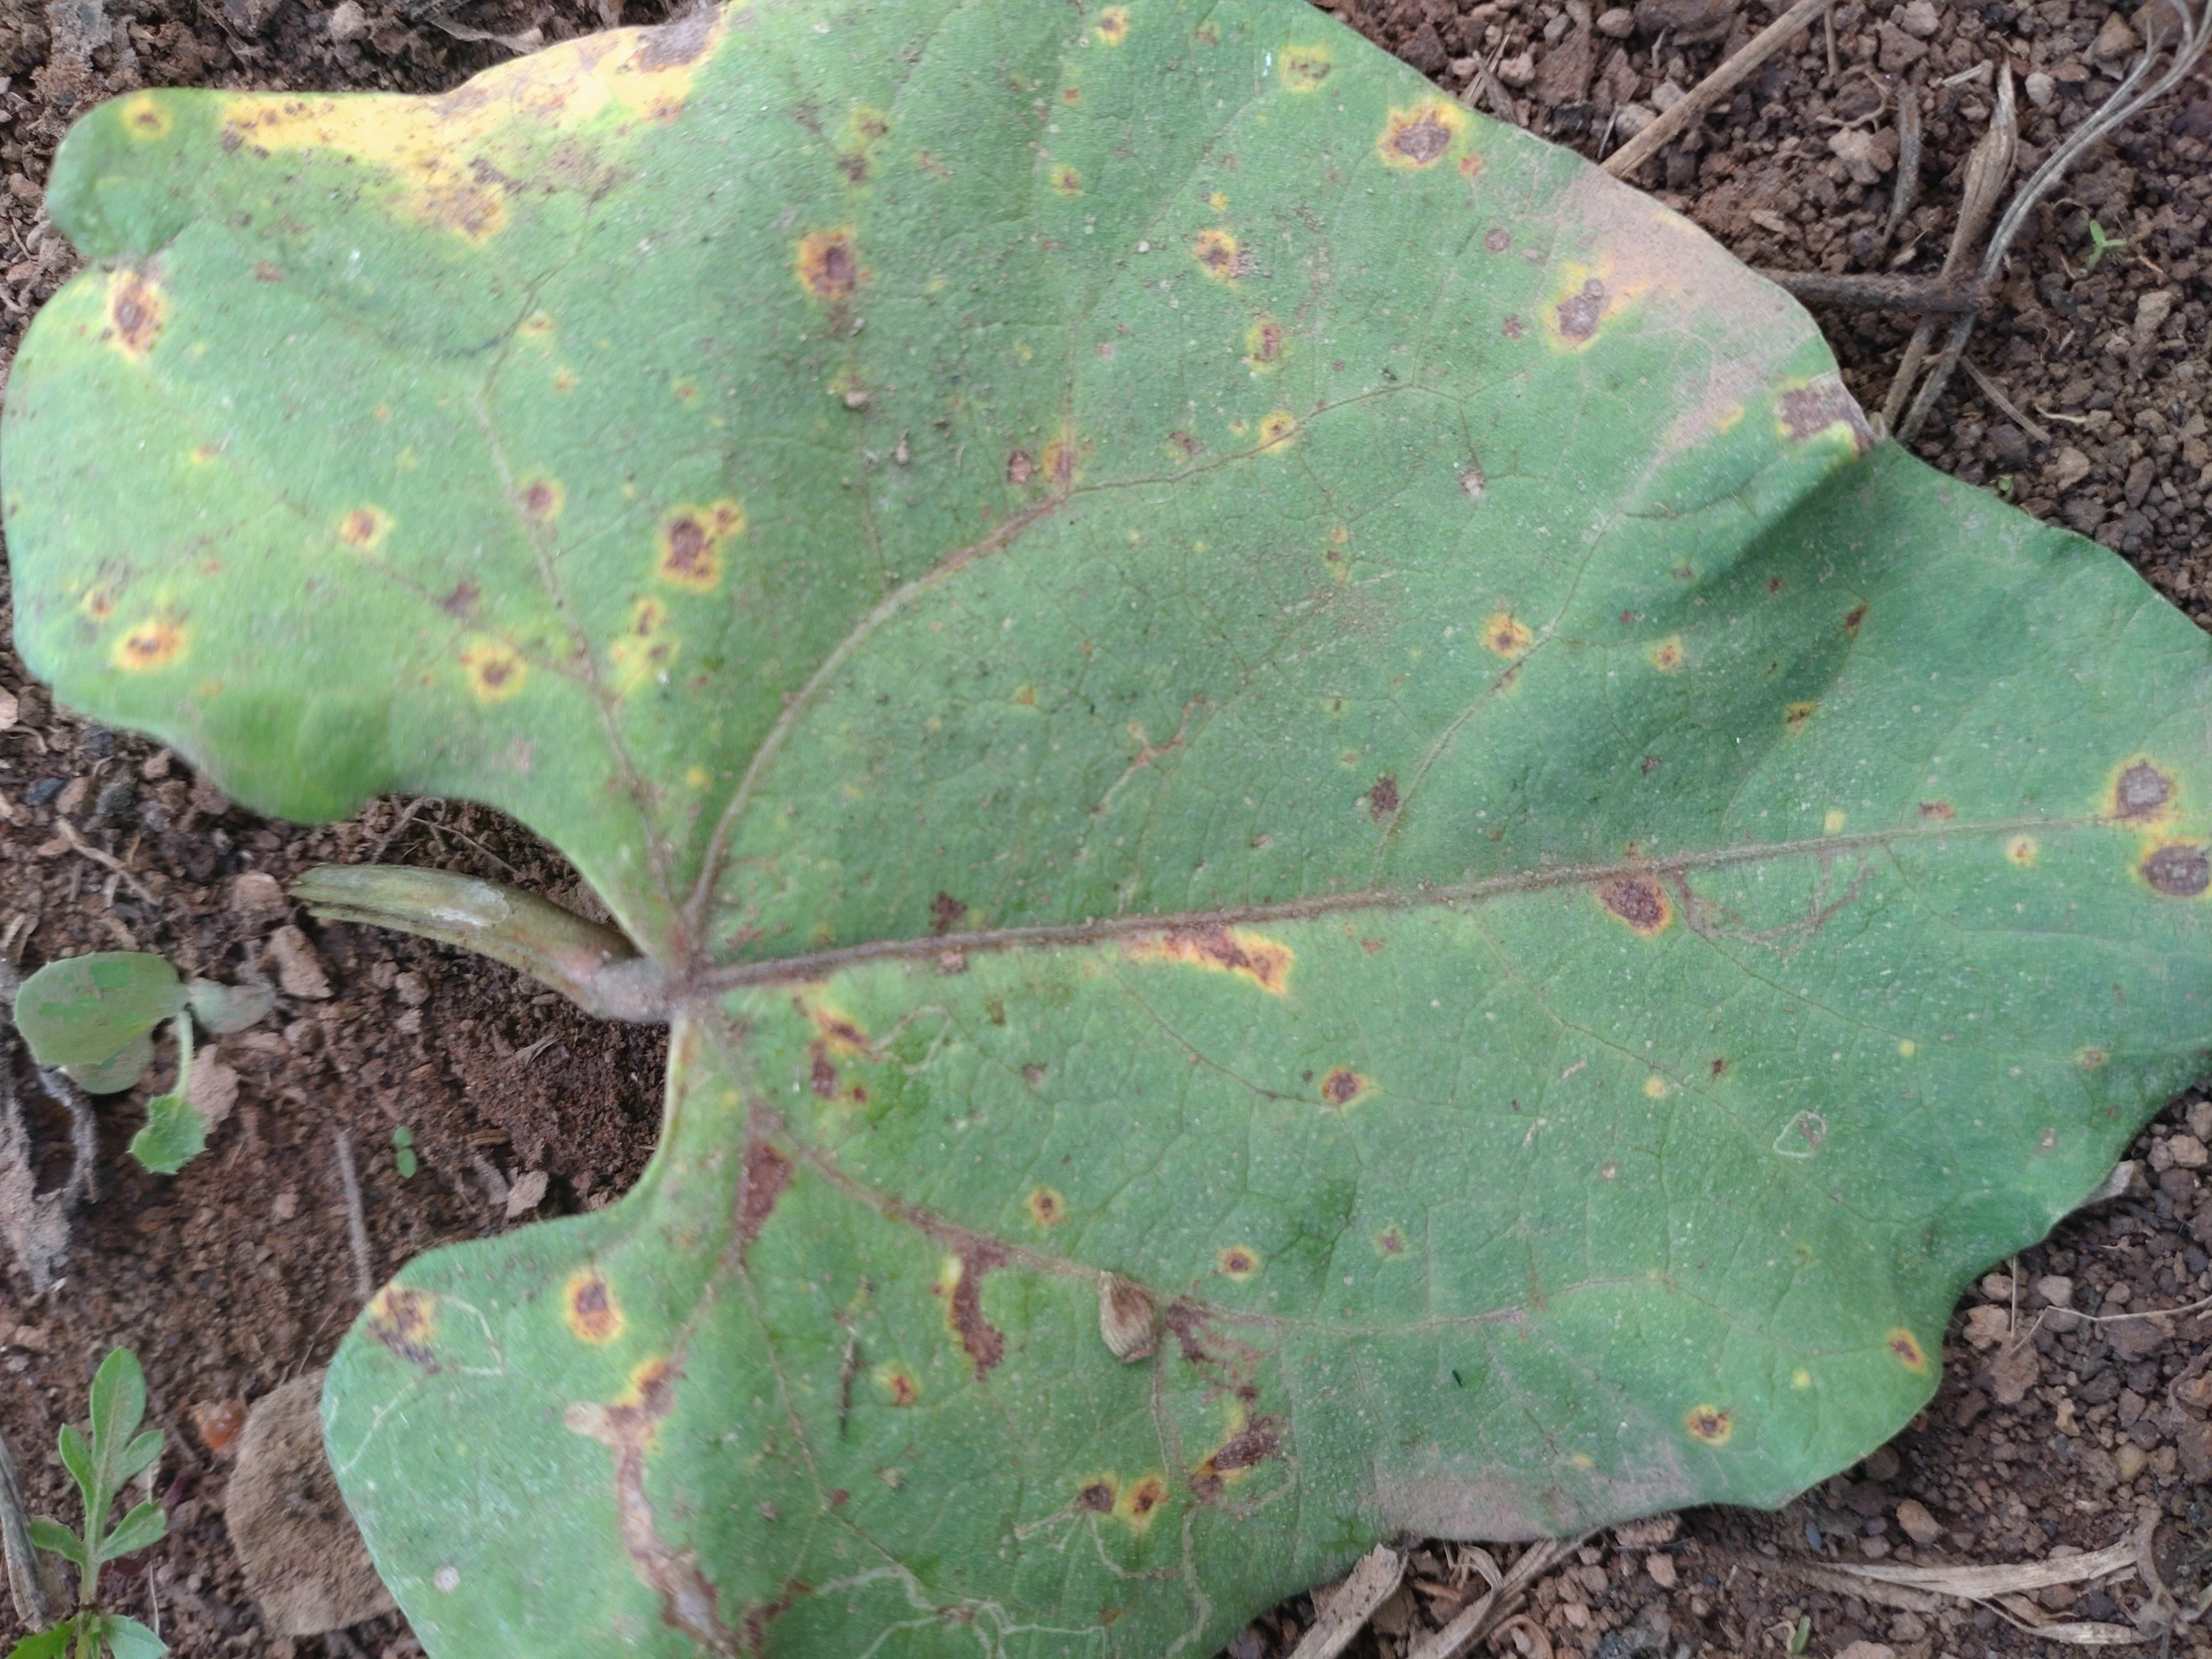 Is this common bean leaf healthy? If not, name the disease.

rust
